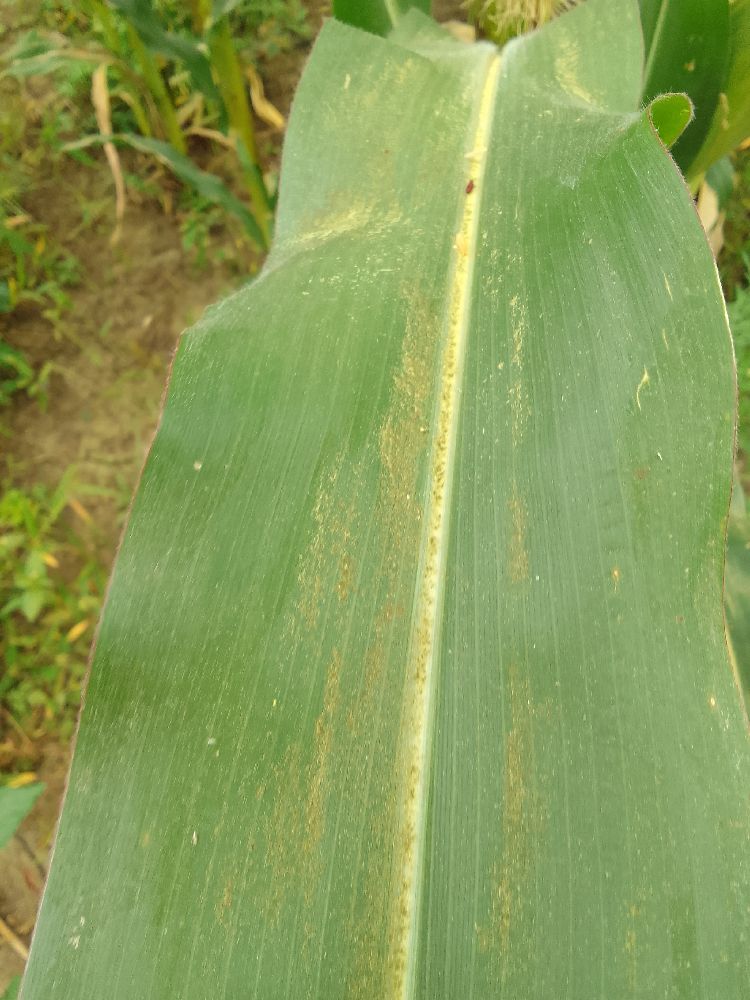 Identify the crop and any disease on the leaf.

maize, healthy
